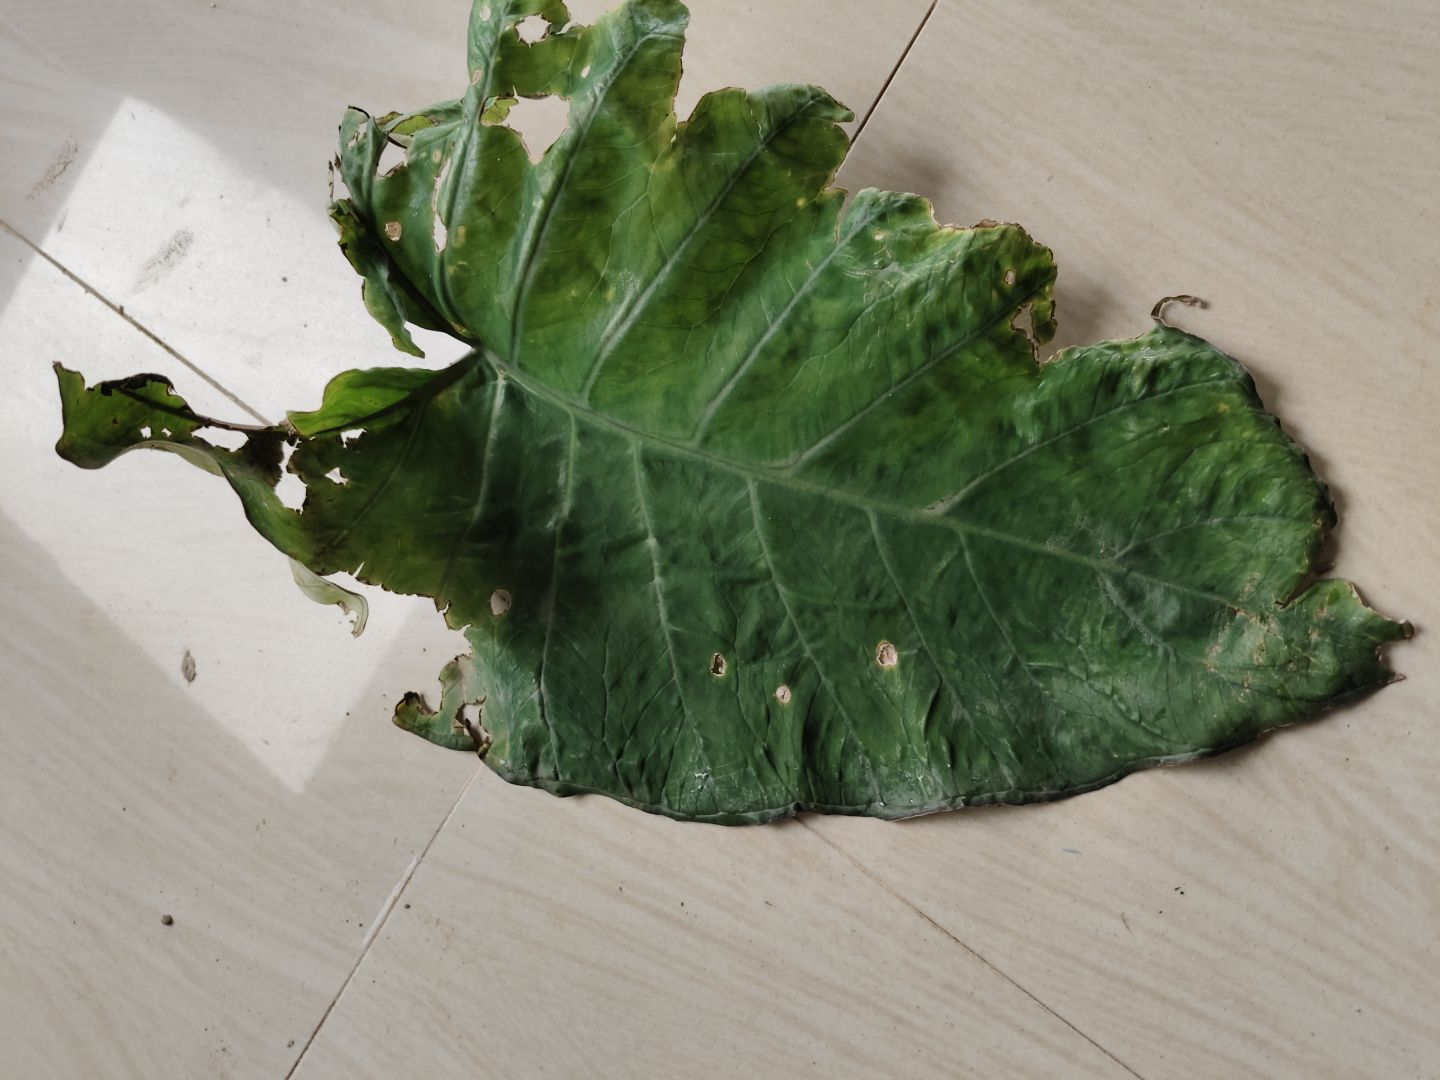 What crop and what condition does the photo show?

taro, leaf blight
